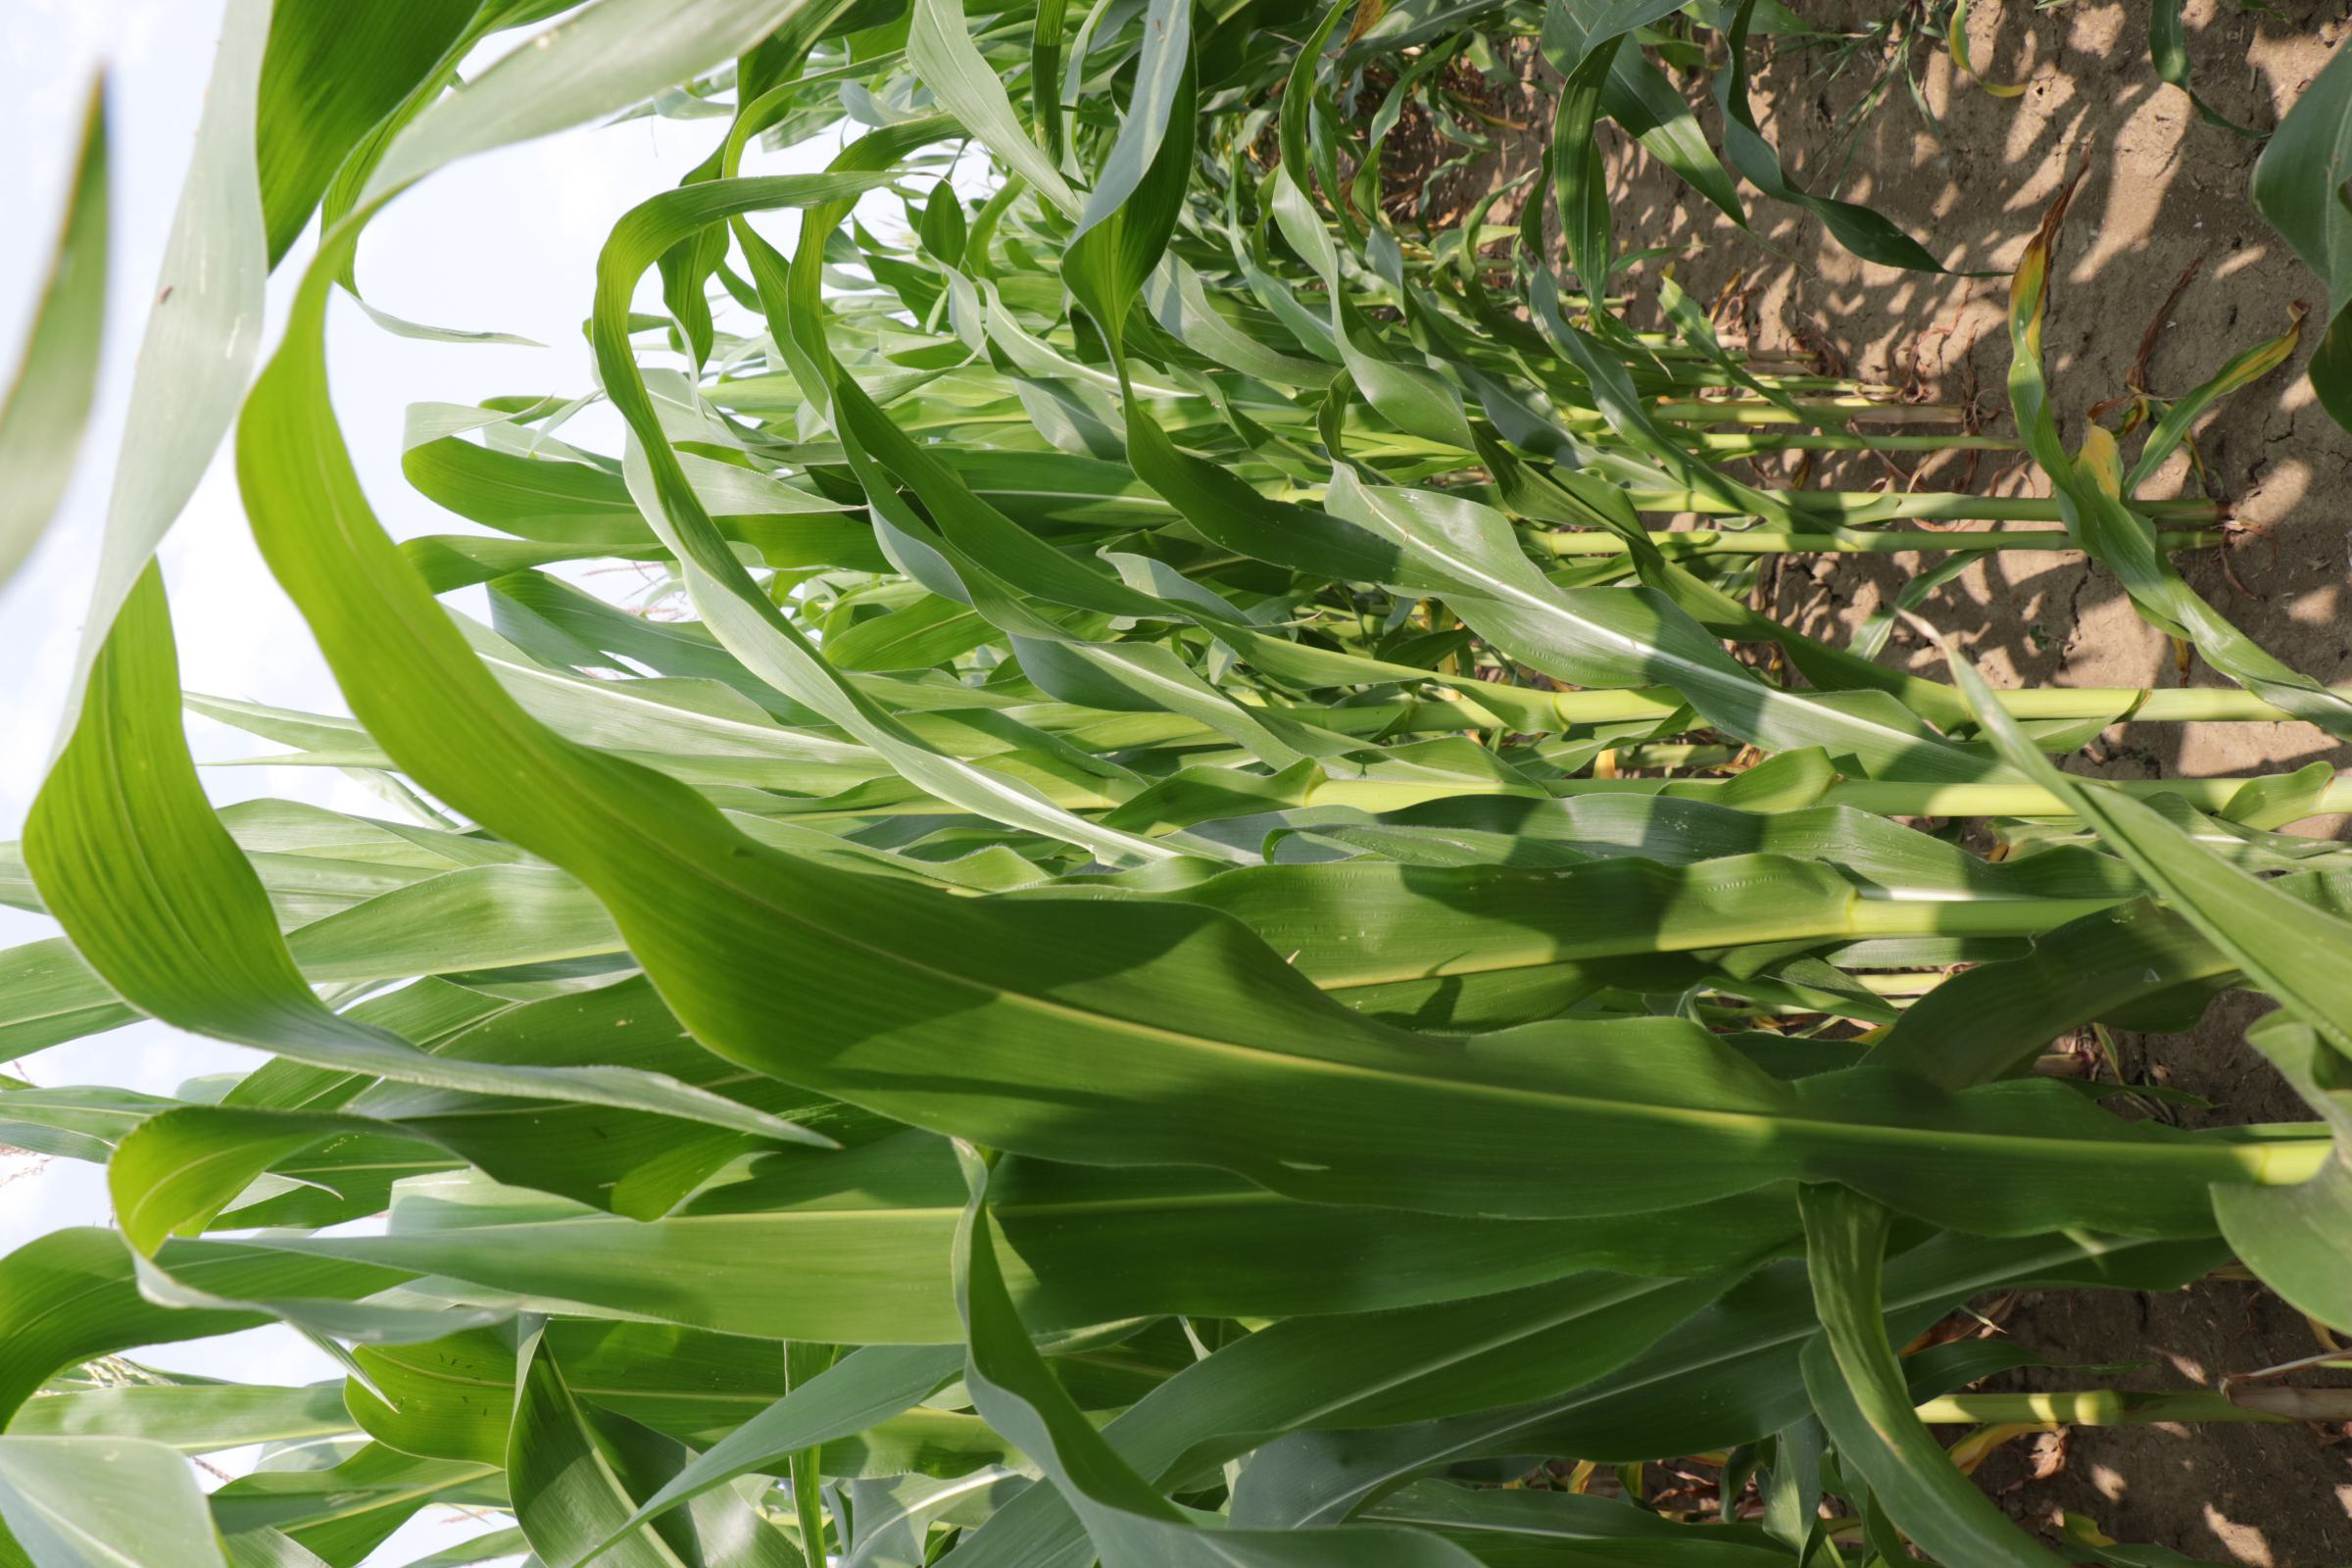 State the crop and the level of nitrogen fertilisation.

maize, full nitrogen fertilisation
